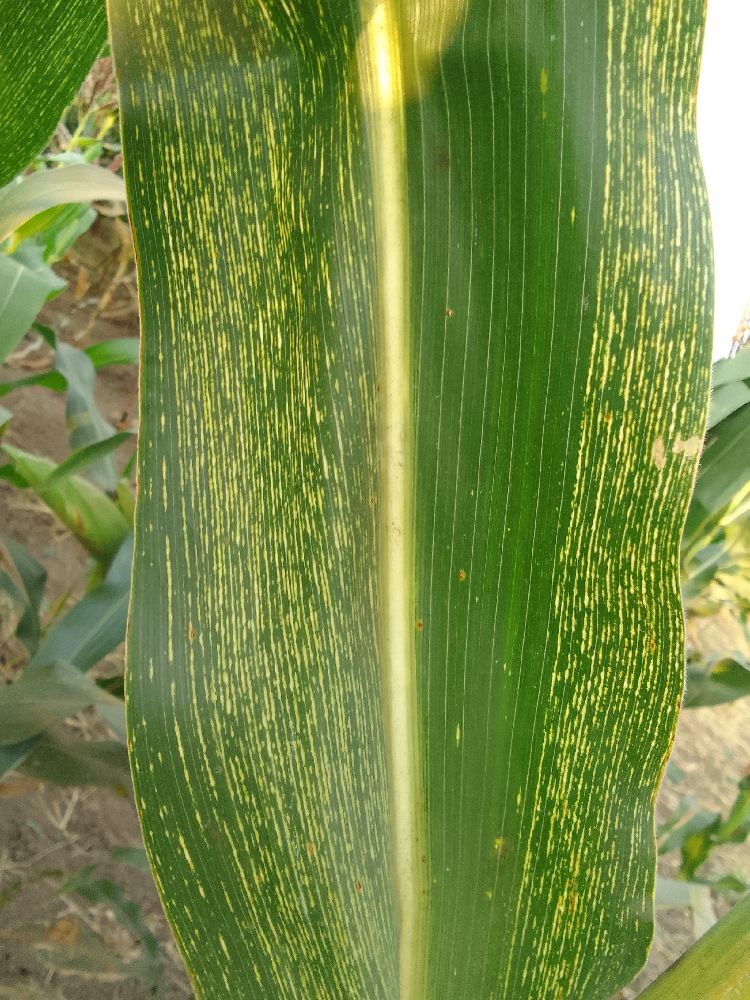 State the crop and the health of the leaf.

maize, maize streak virus
